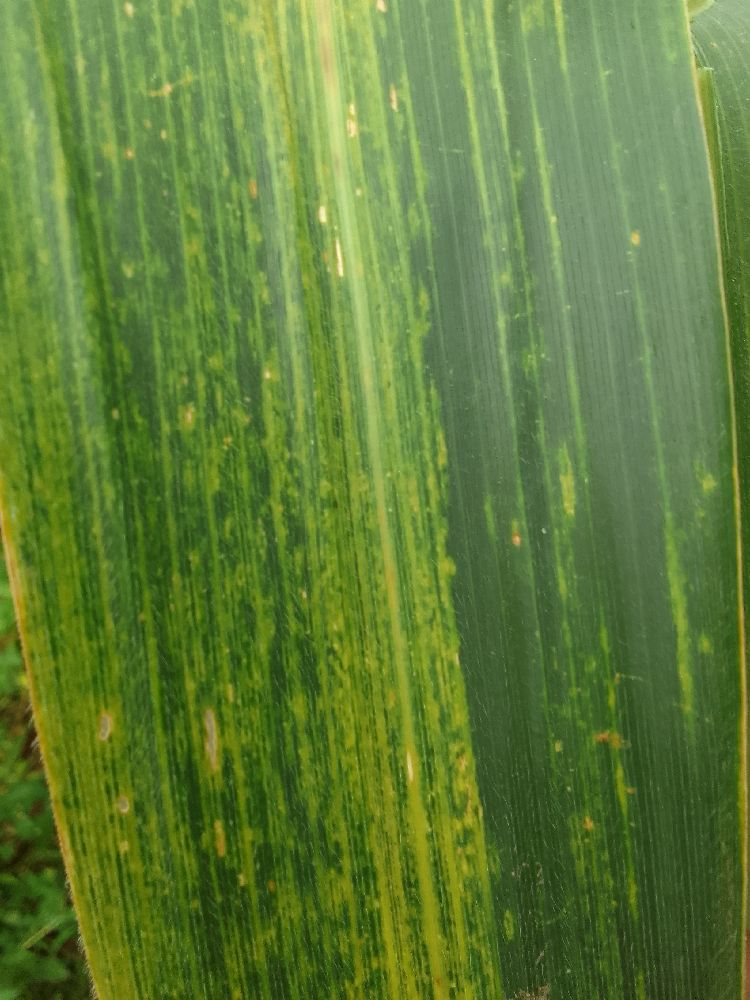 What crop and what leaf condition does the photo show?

maize, maize lethal necrosis
